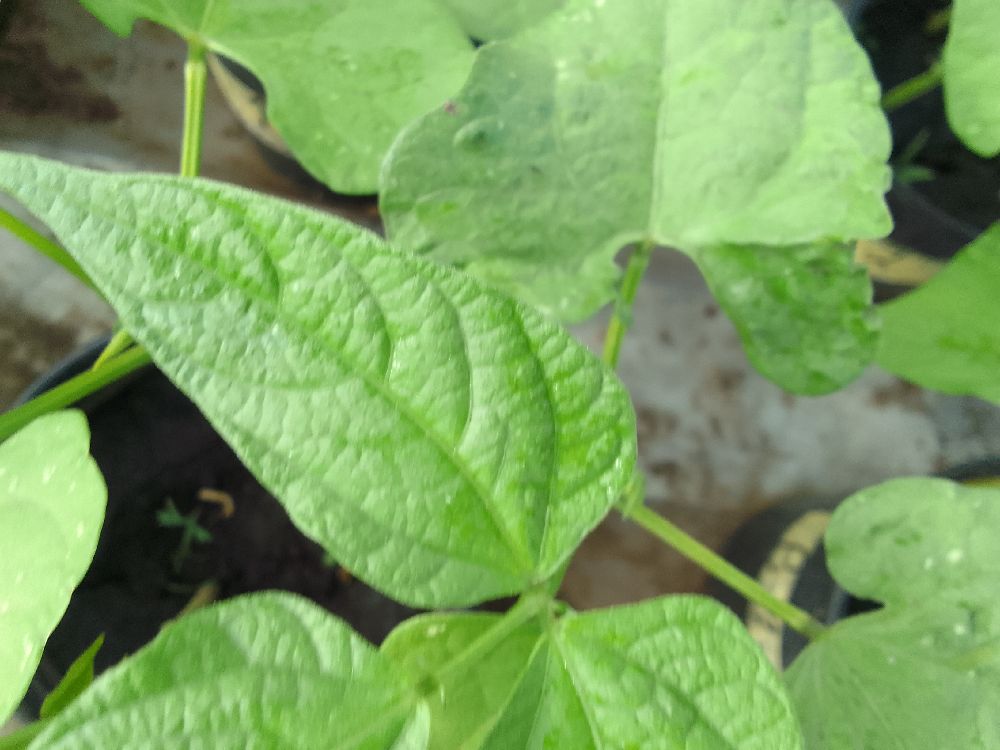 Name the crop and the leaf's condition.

common bean, healthy
